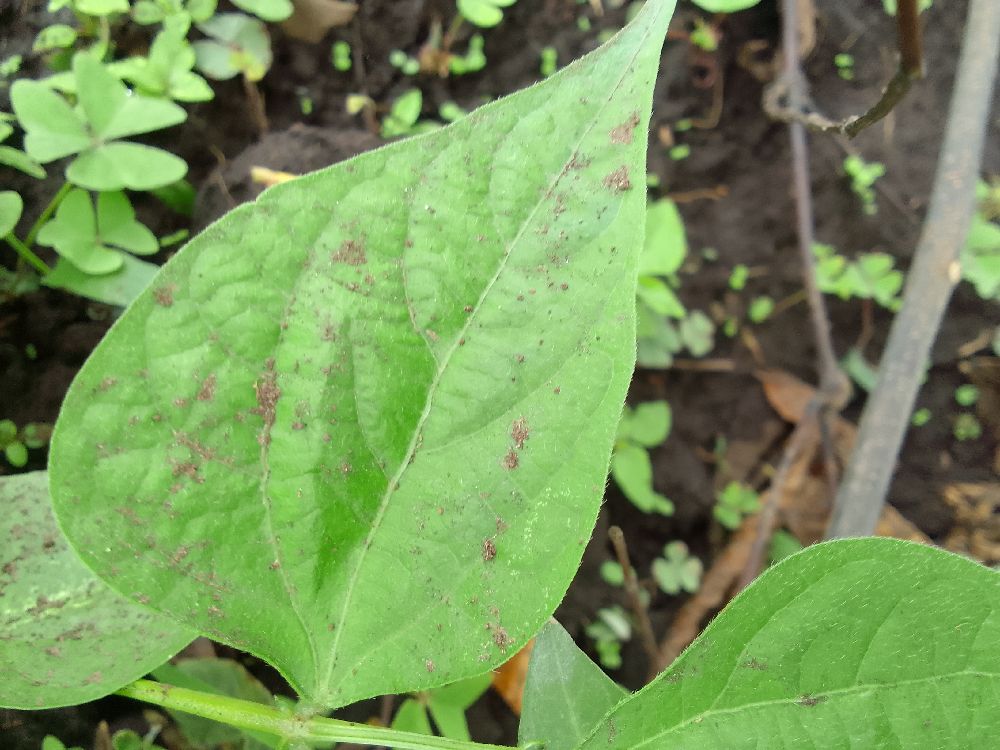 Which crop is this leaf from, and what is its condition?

common bean, healthy
